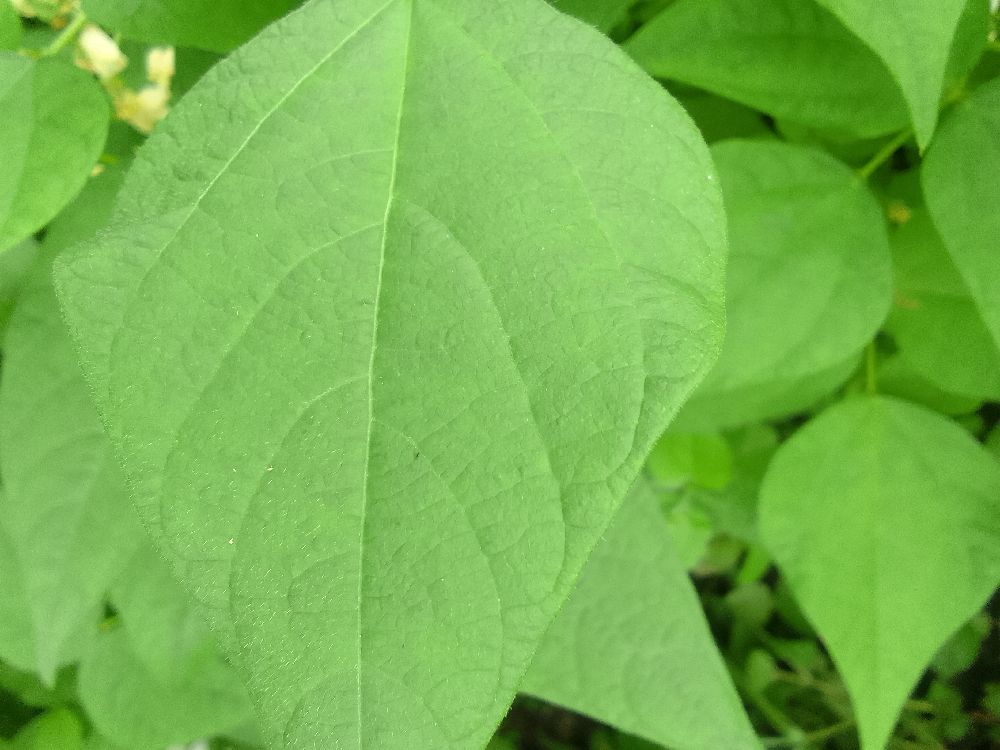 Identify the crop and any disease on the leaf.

common bean, healthy
